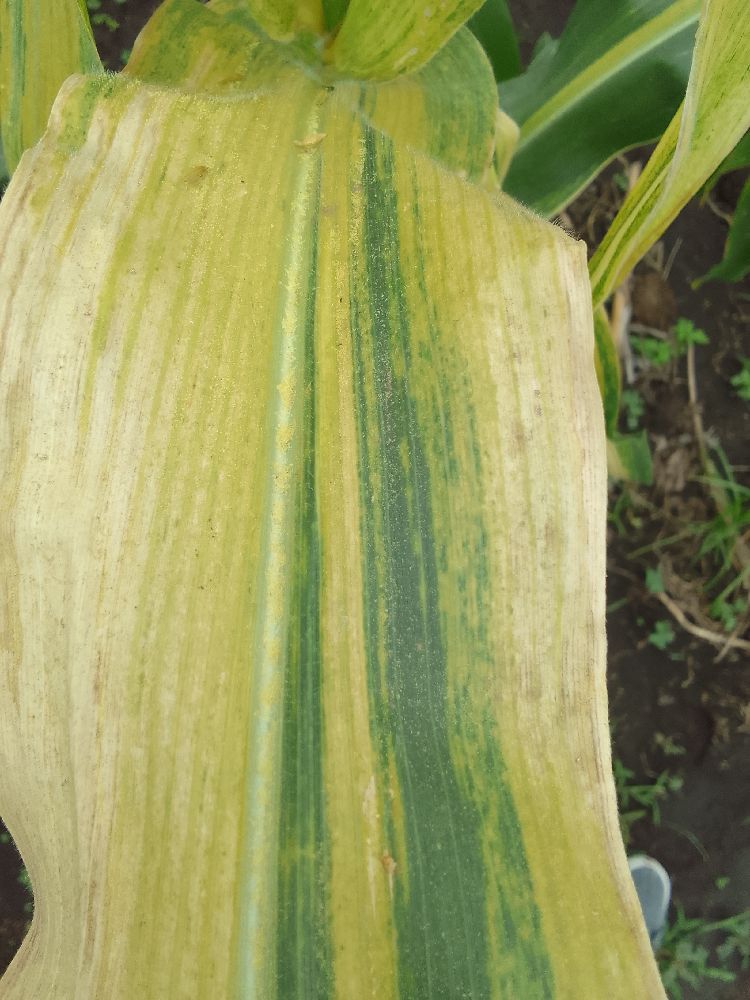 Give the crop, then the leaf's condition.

maize, maize lethal necrosis
